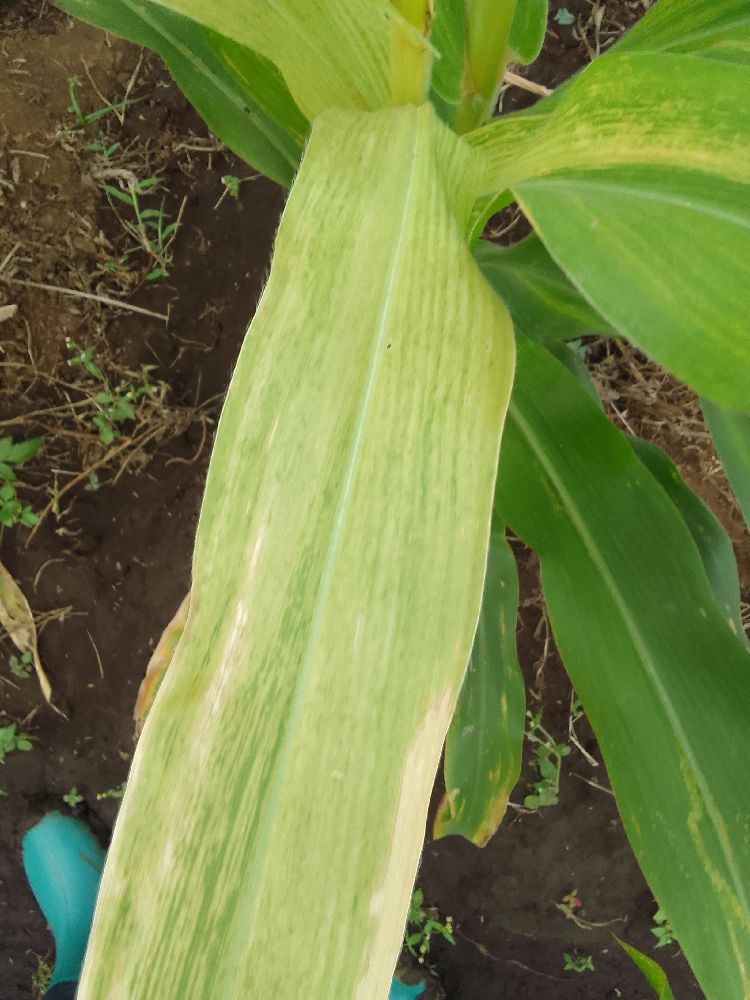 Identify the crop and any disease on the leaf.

maize, maize lethal necrosis
